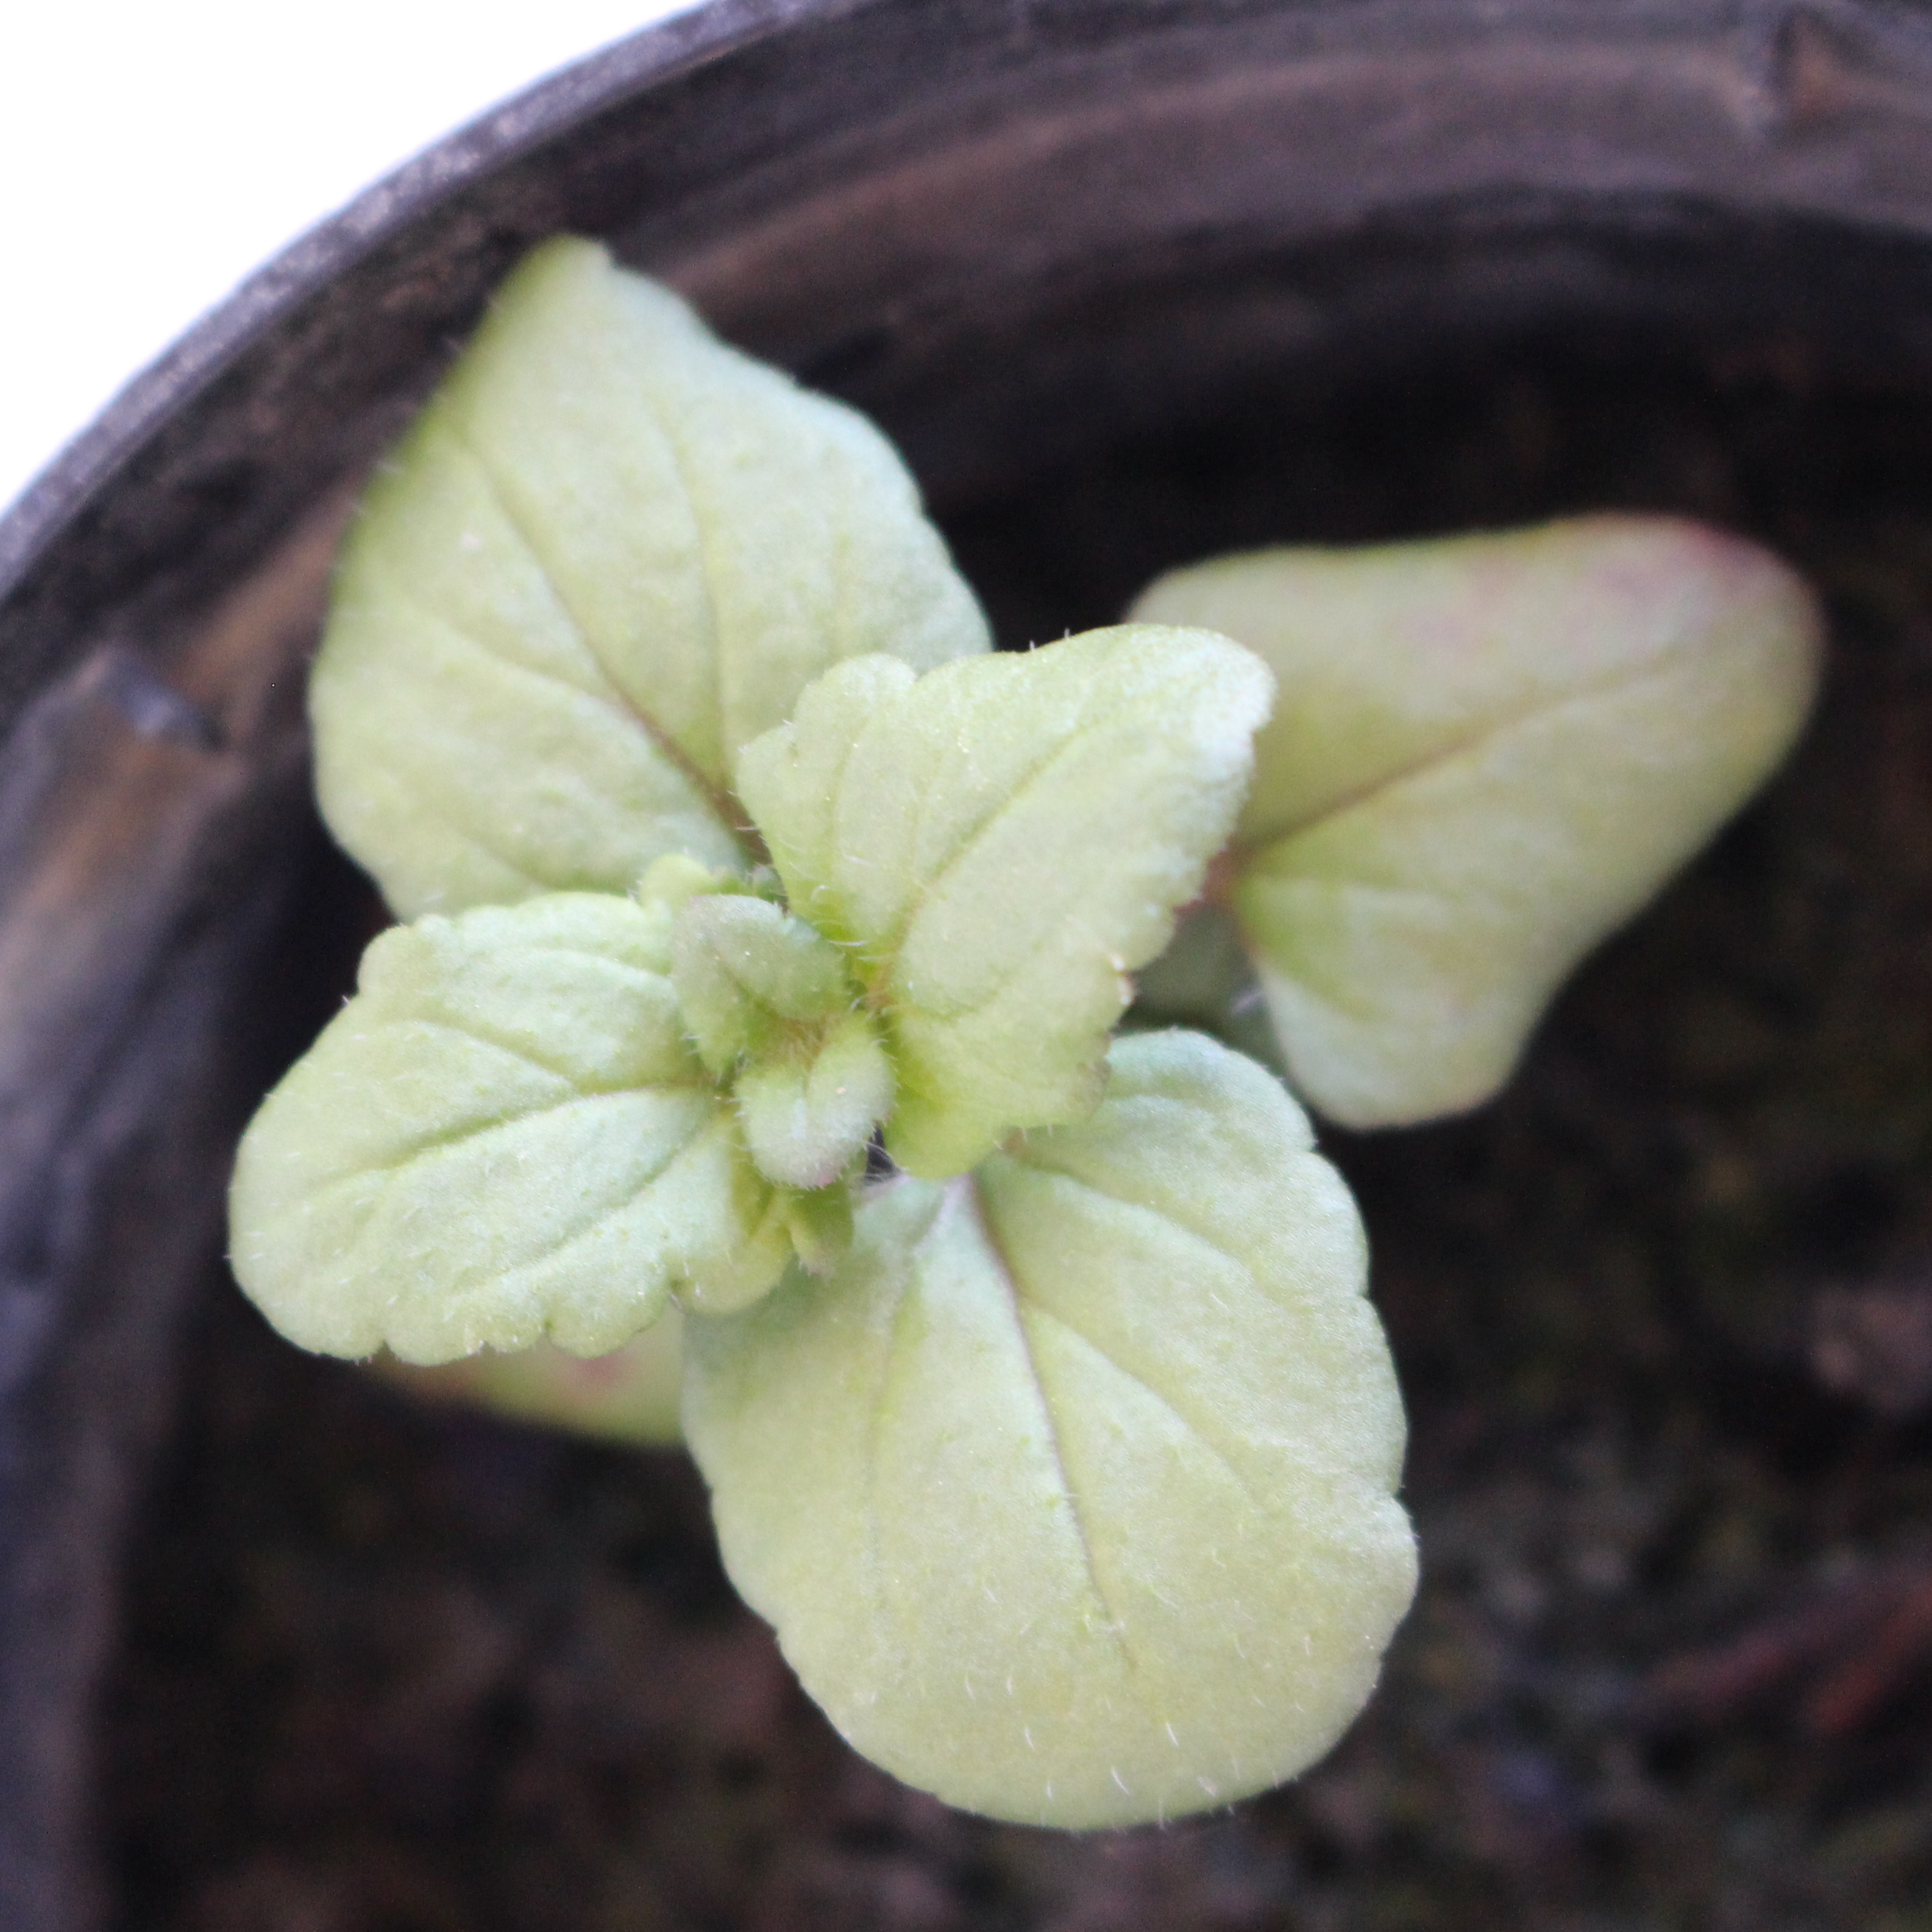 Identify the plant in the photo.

Veronica persica
